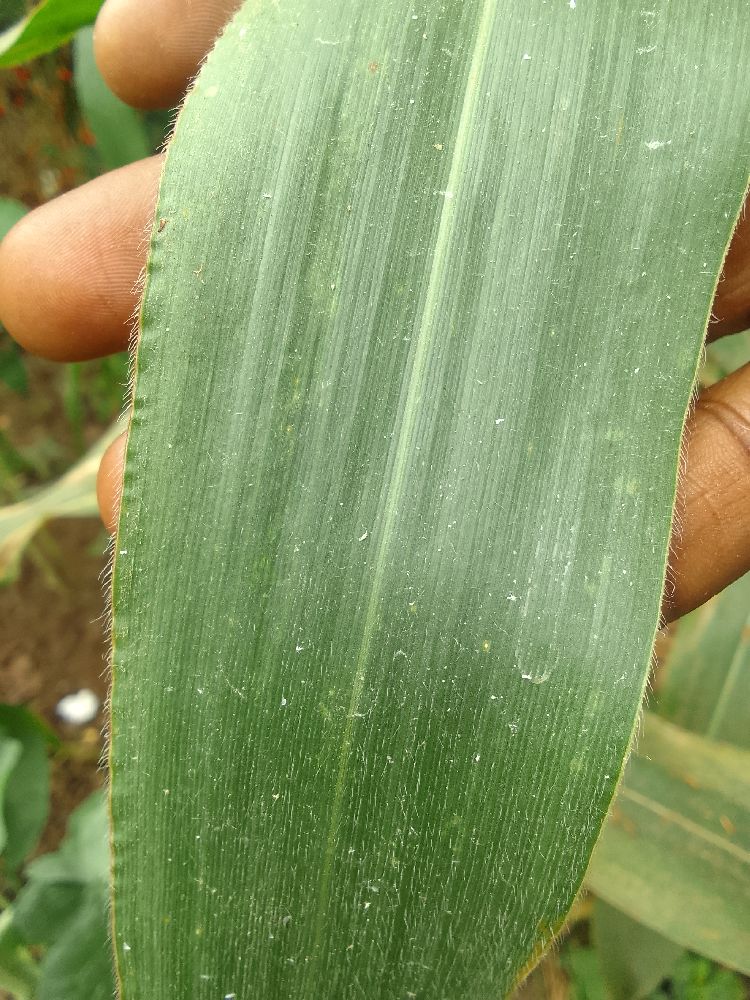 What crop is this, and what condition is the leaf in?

maize, healthy
